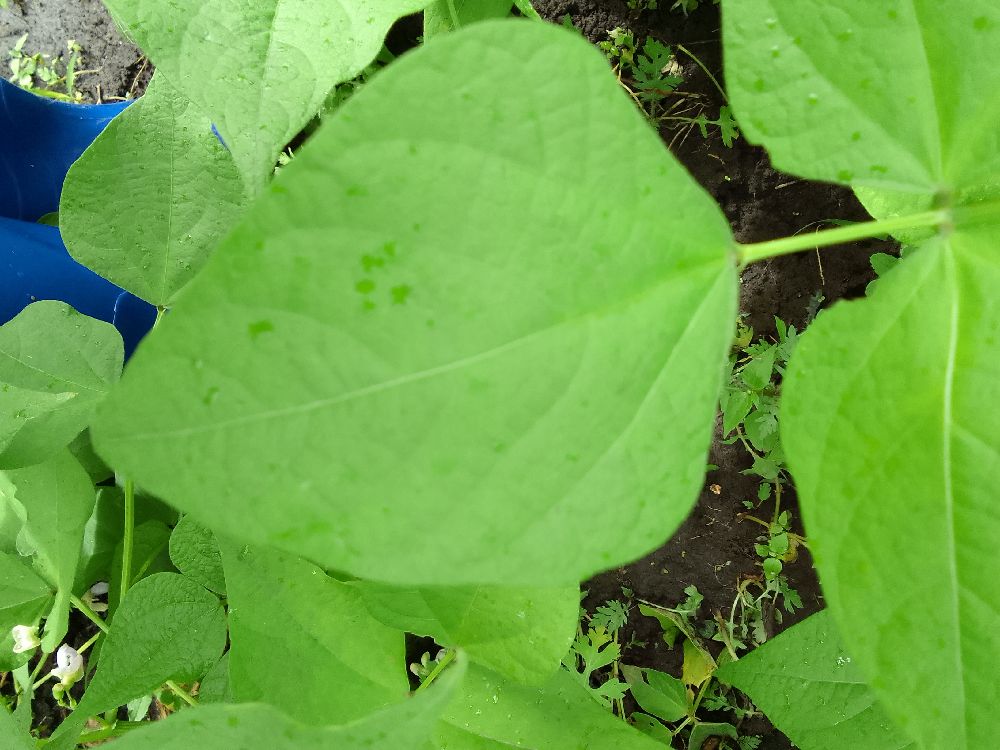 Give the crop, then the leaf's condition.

common bean, healthy
